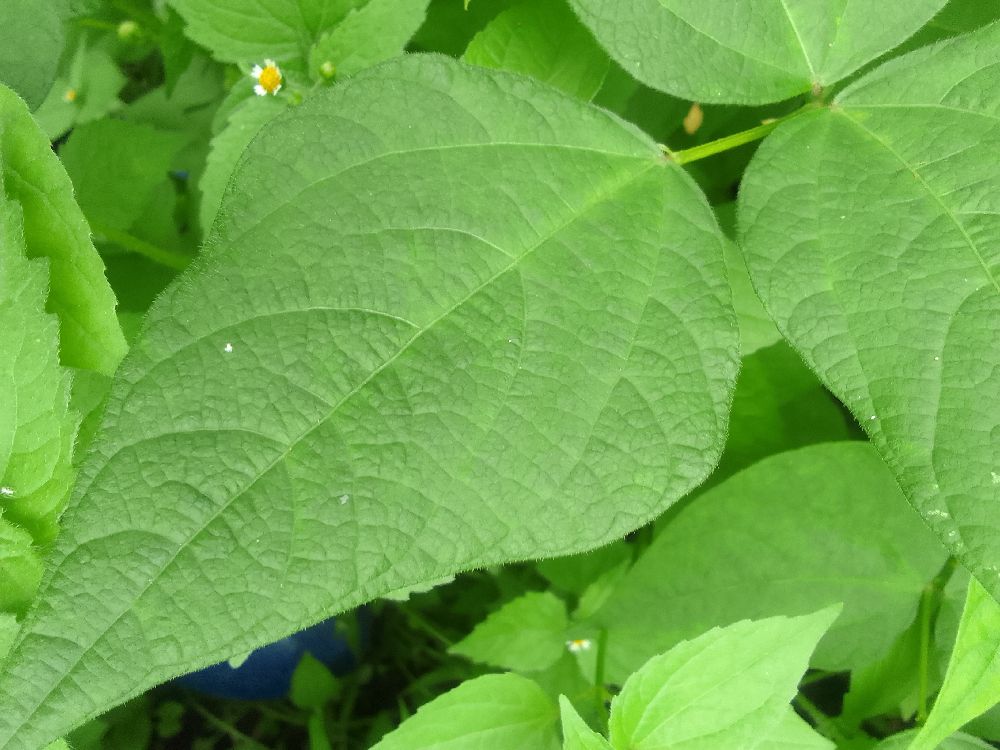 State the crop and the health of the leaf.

common bean, healthy
